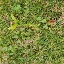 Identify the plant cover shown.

unstructured weed
